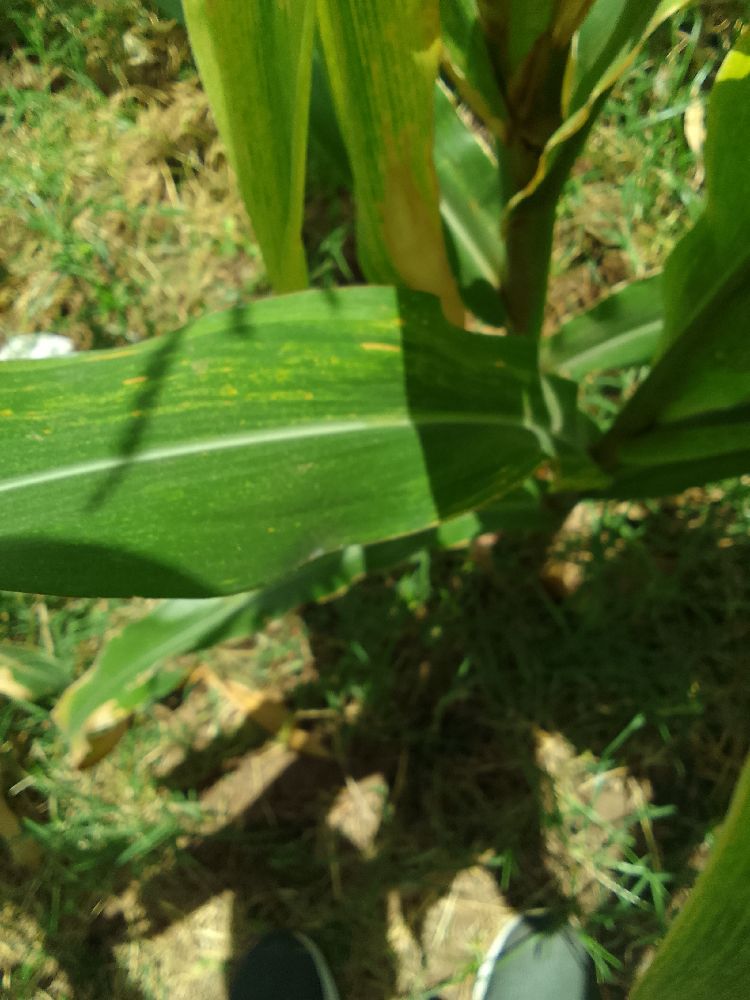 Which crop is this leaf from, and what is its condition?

maize, maize lethal necrosis
